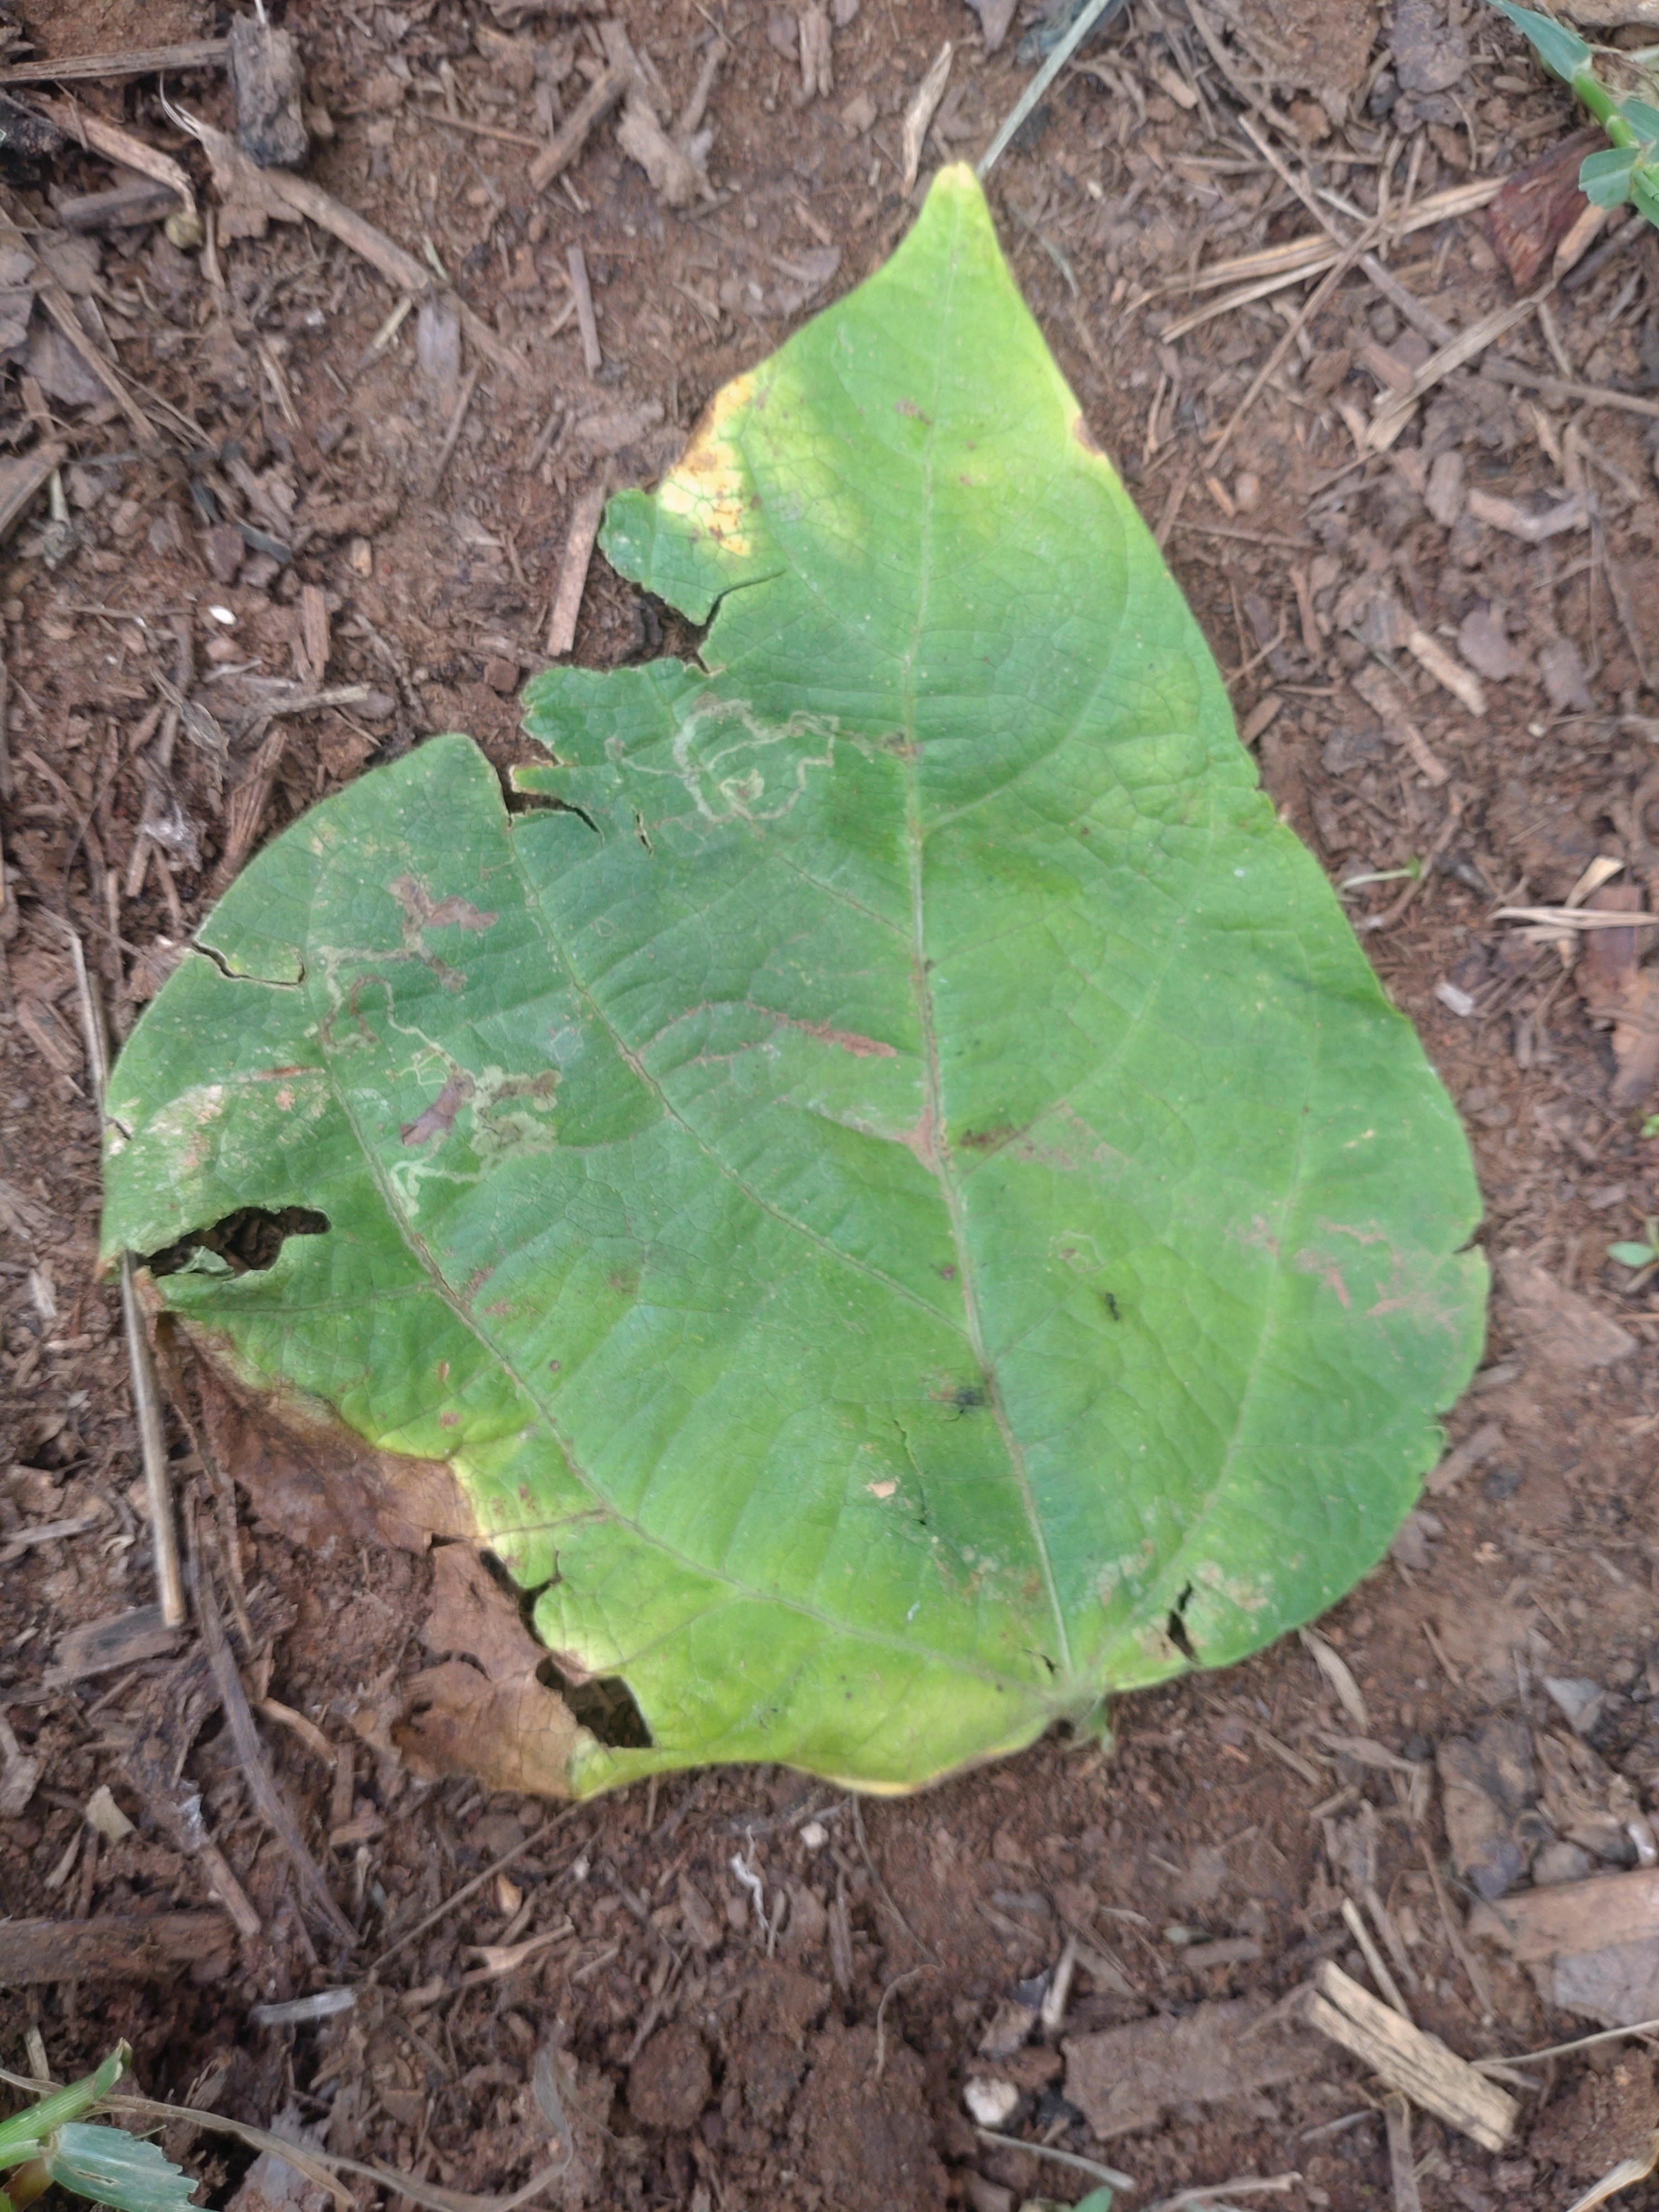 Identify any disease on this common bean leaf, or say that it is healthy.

anthracnose
